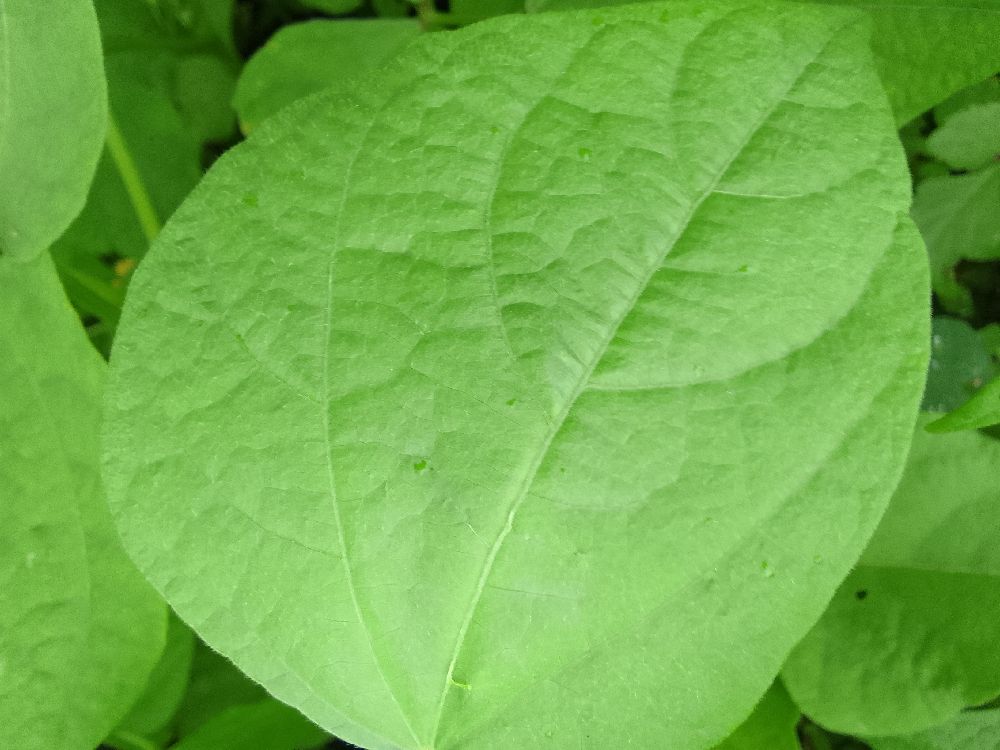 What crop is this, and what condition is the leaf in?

common bean, healthy
